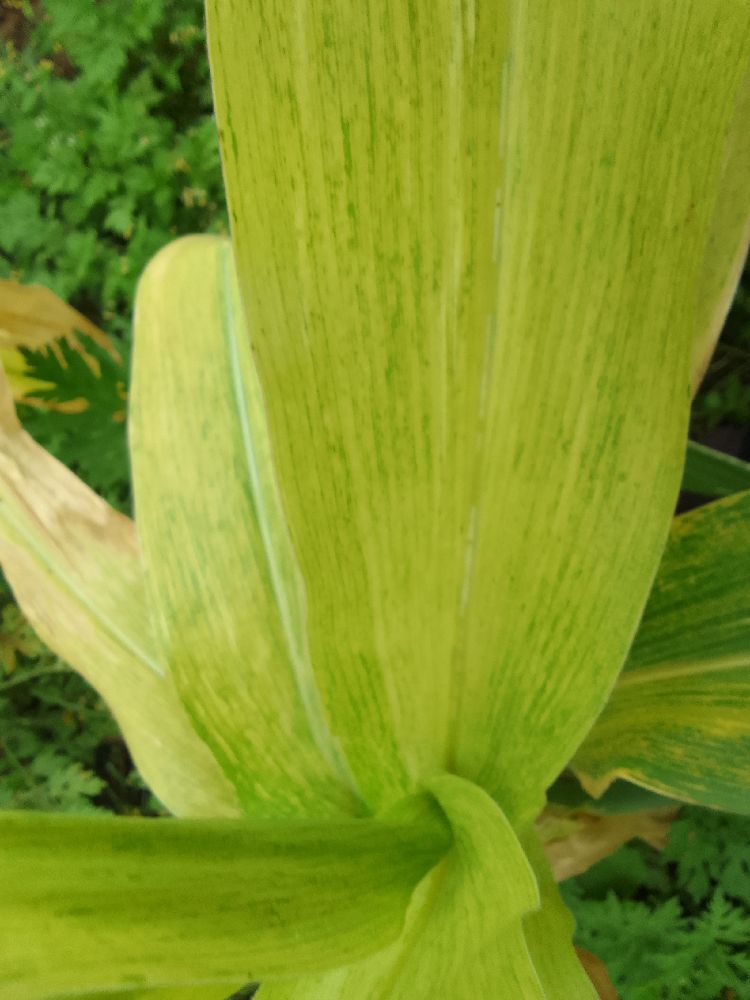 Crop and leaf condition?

maize, maize lethal necrosis
